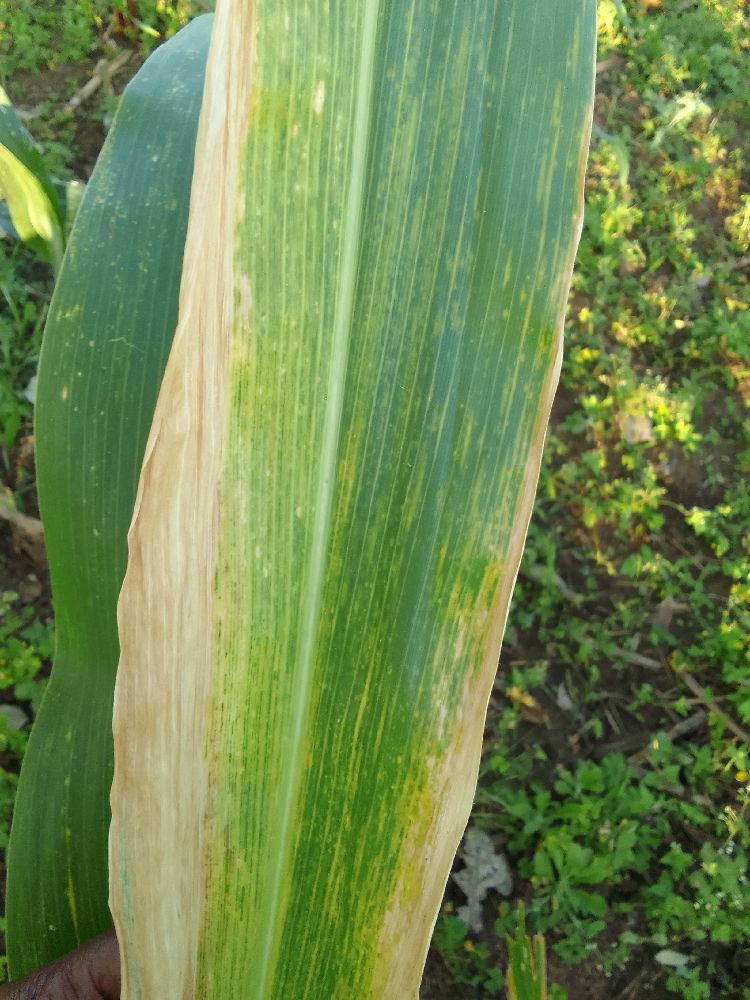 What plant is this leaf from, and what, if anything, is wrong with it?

maize, maize lethal necrosis
